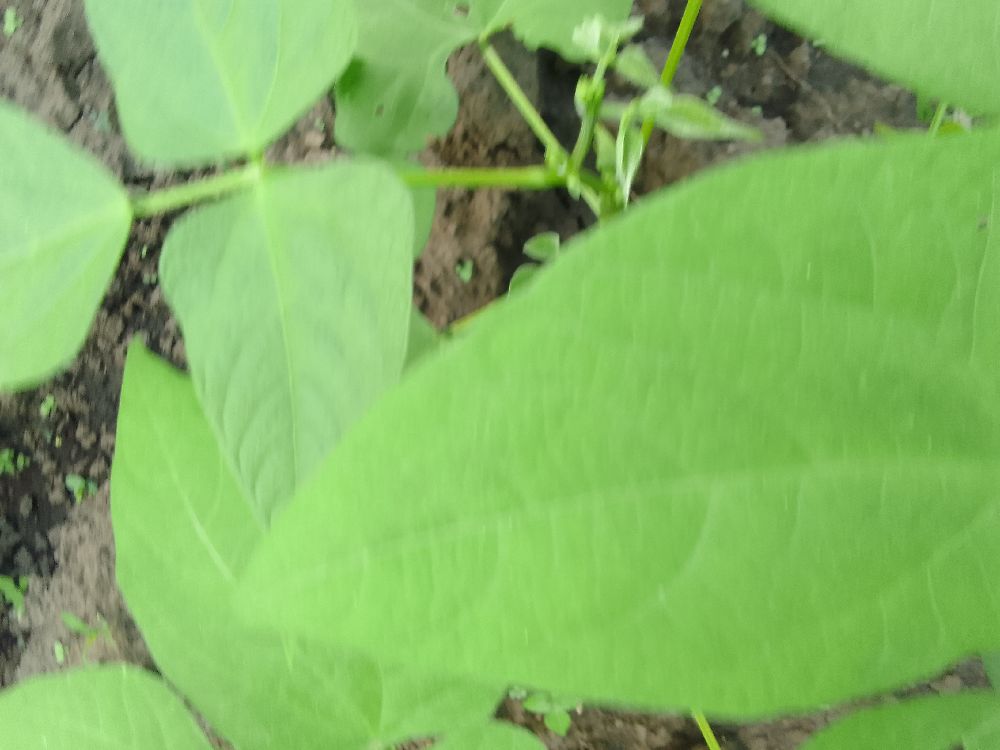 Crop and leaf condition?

common bean, healthy
